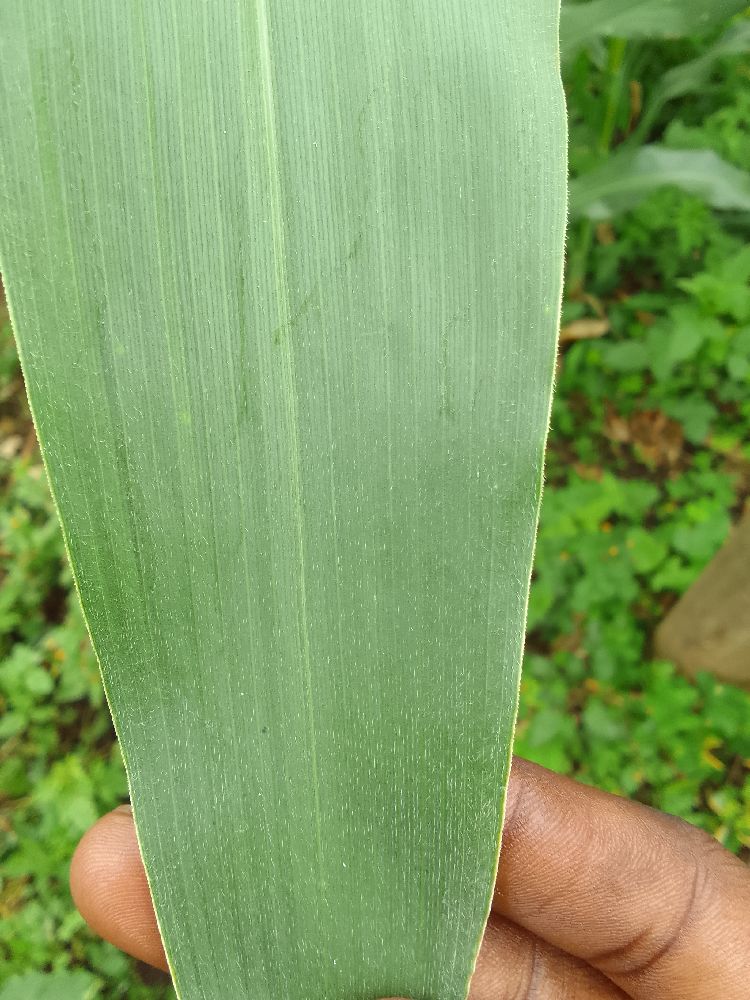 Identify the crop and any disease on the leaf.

maize, healthy
